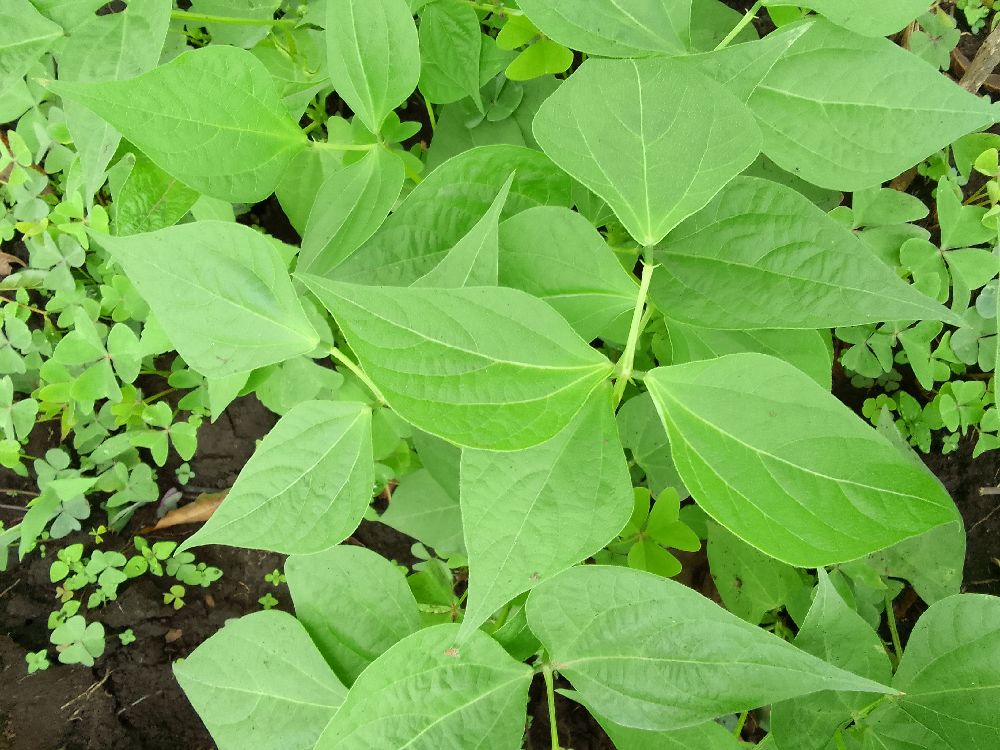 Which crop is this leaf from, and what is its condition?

maize, healthy
